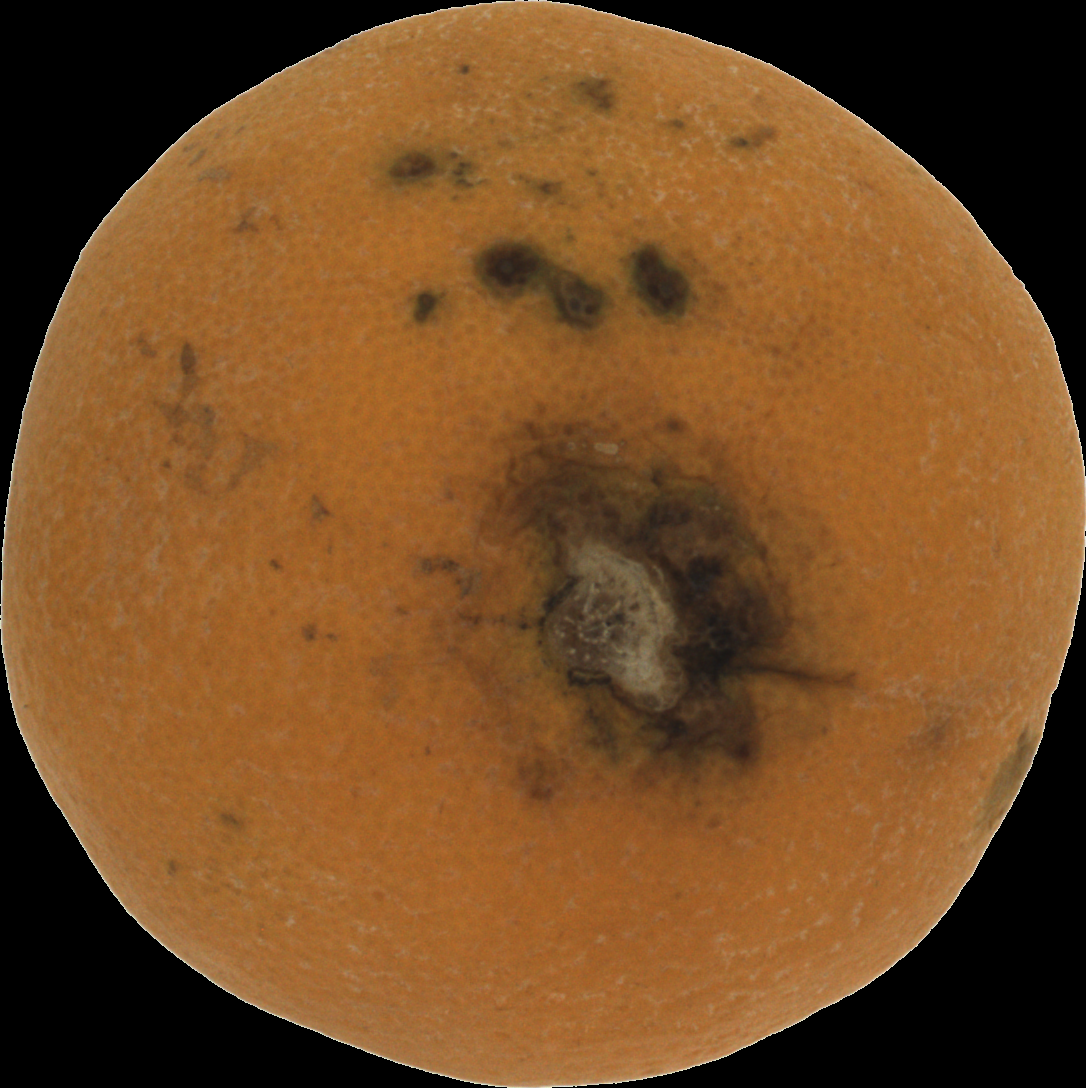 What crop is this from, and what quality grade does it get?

orange, bad
